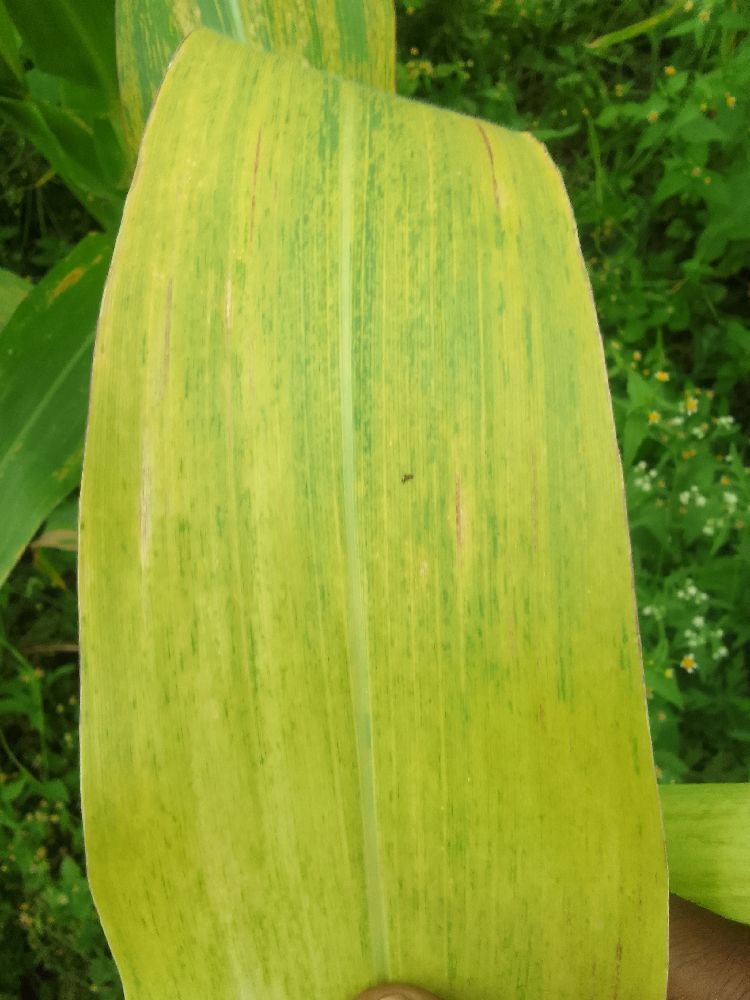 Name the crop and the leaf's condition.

maize, maize lethal necrosis
